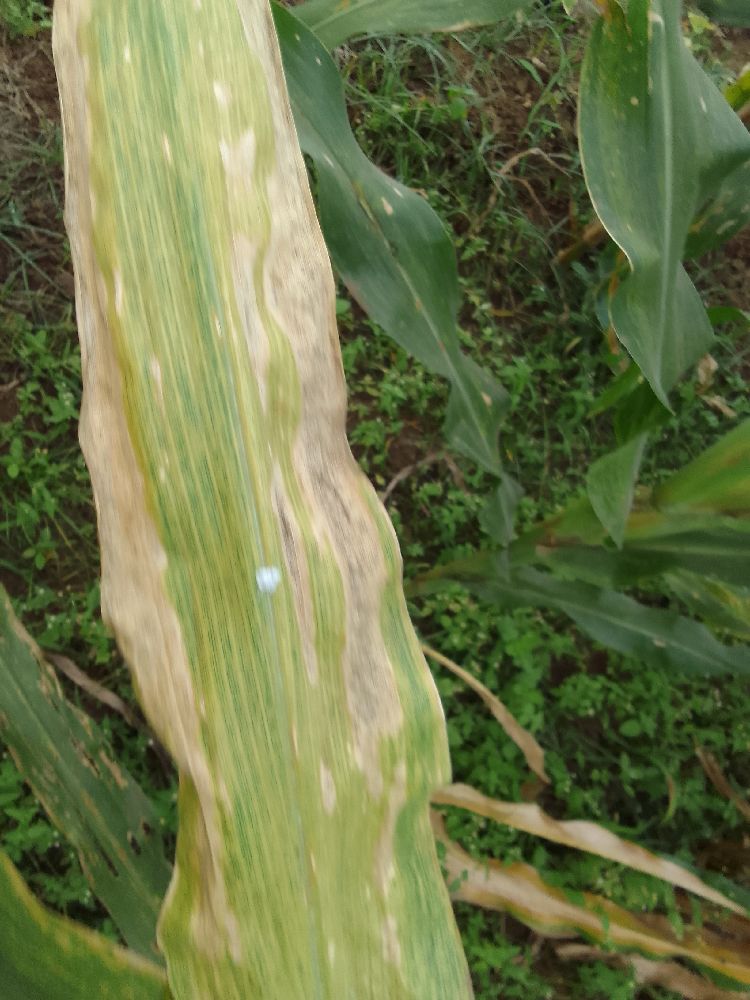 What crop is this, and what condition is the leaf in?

maize, maize lethal necrosis
